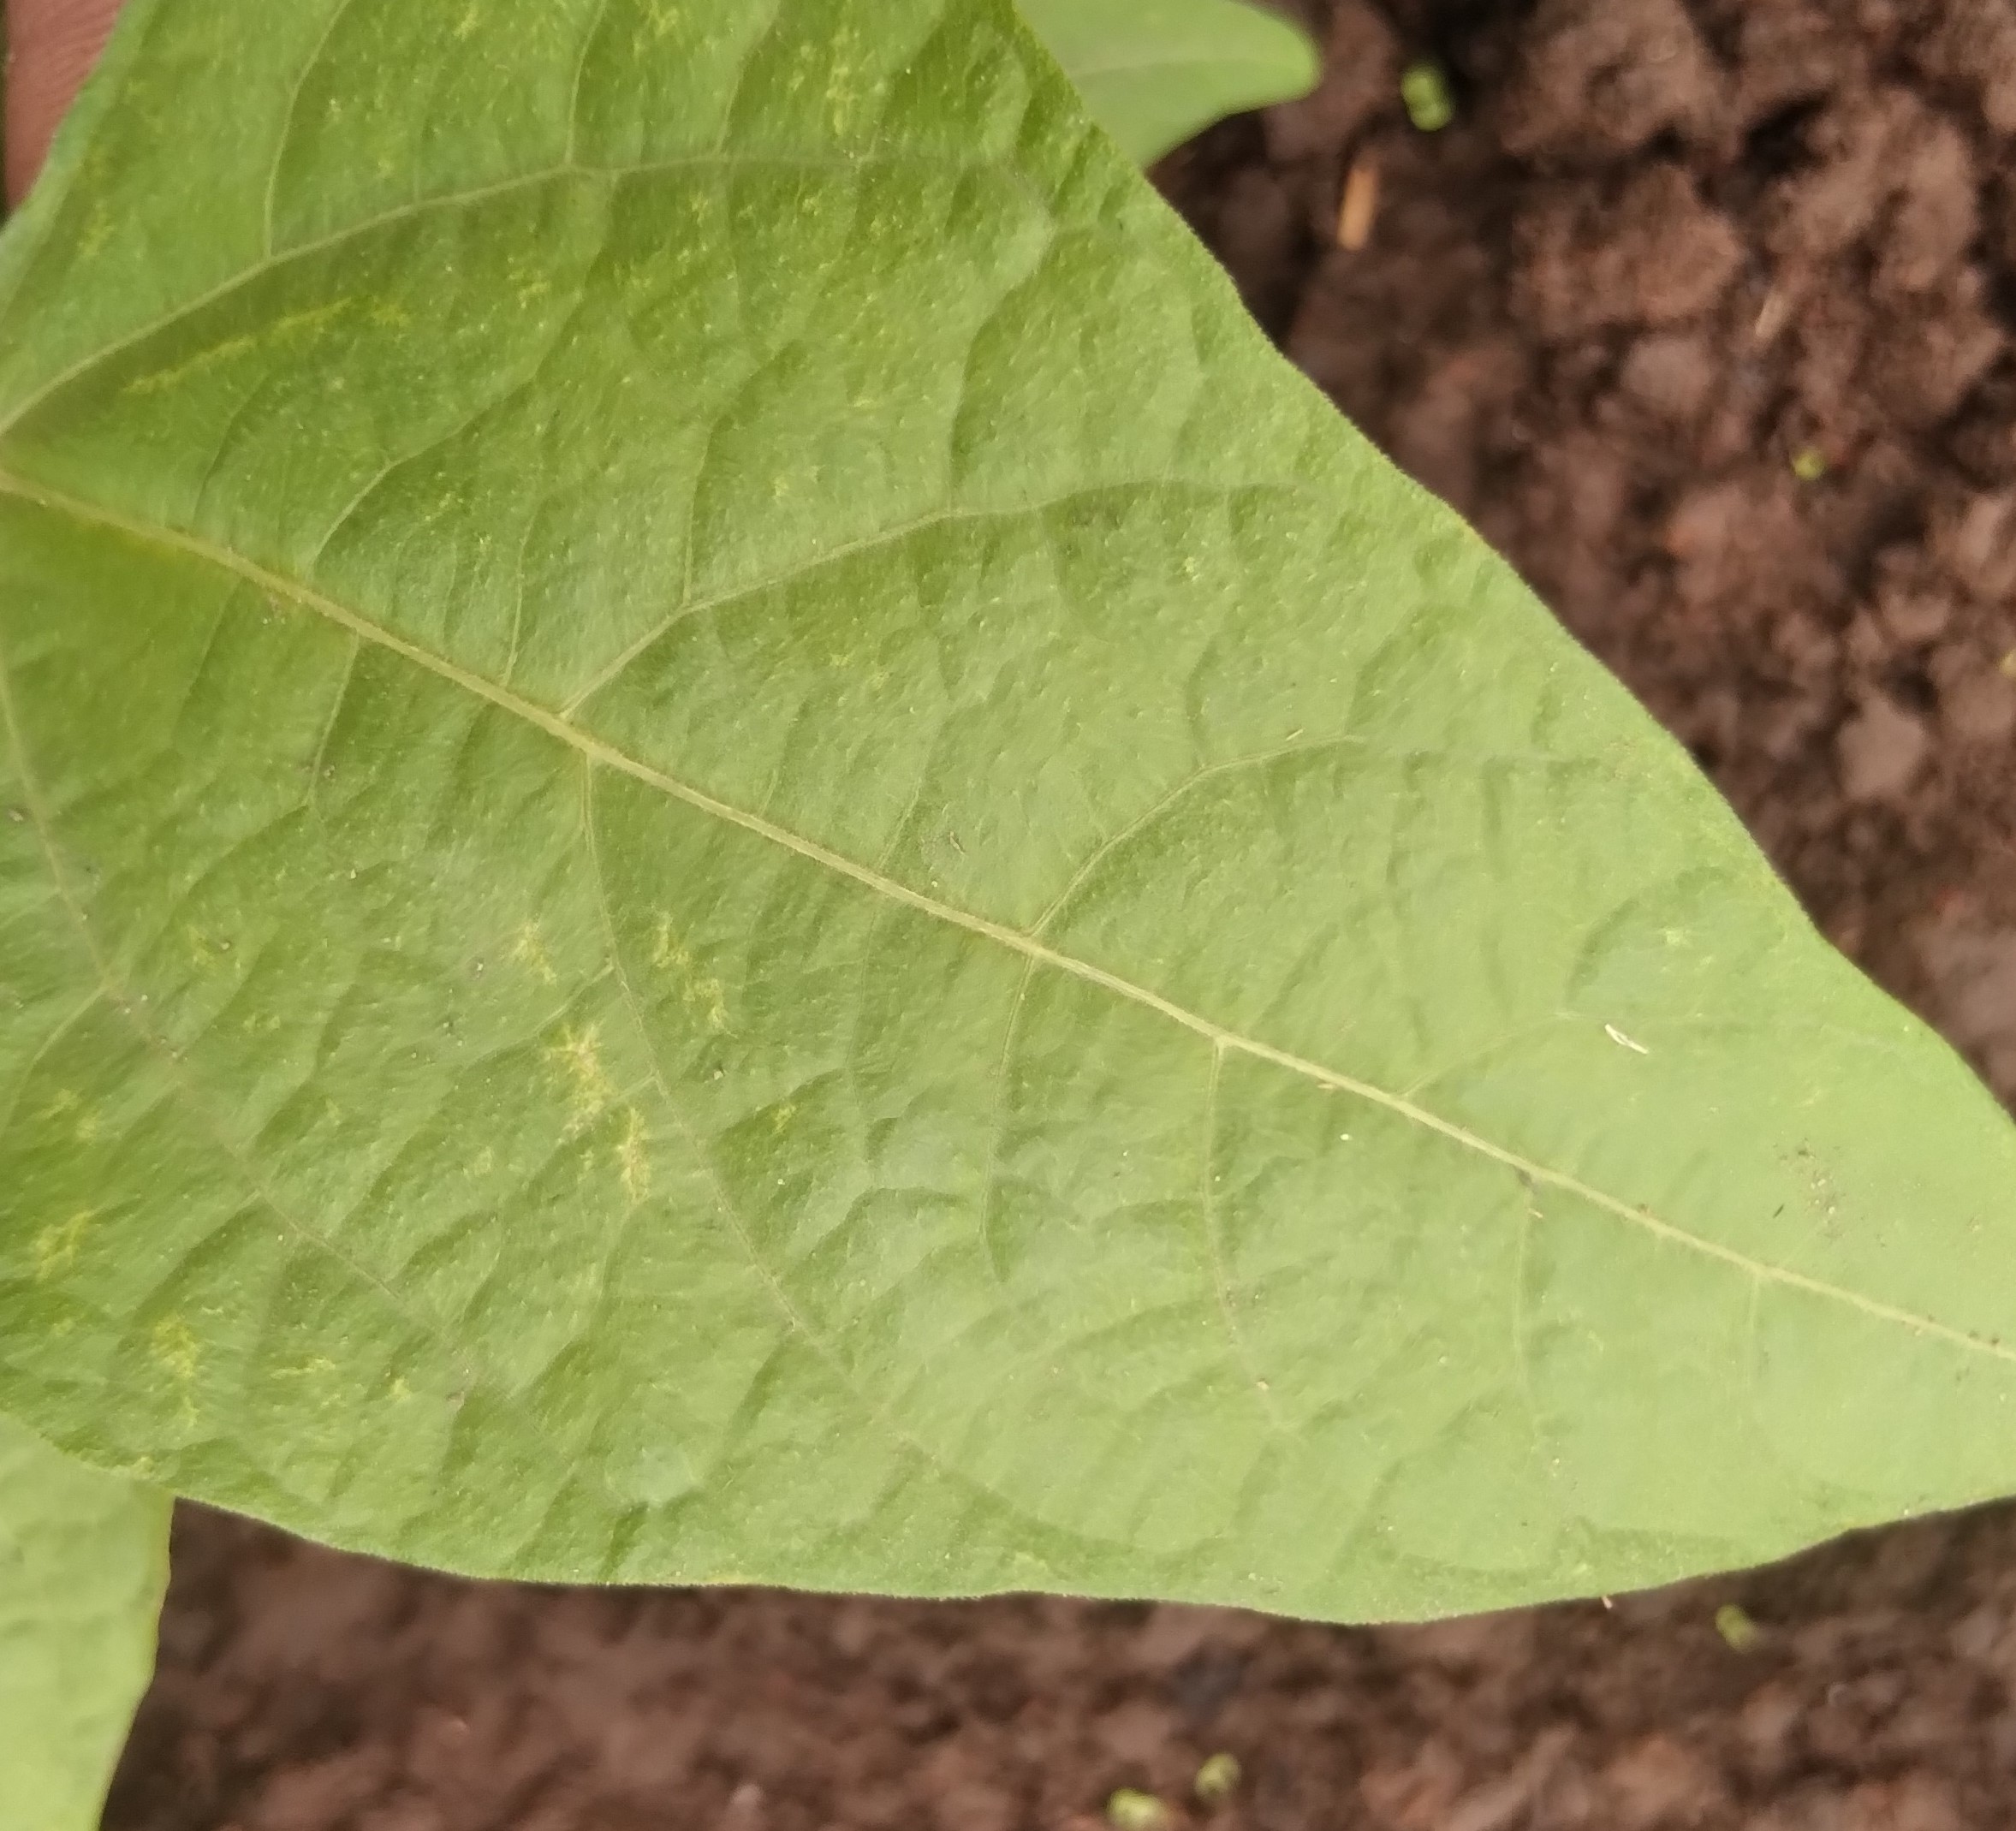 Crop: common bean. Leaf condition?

healthy
